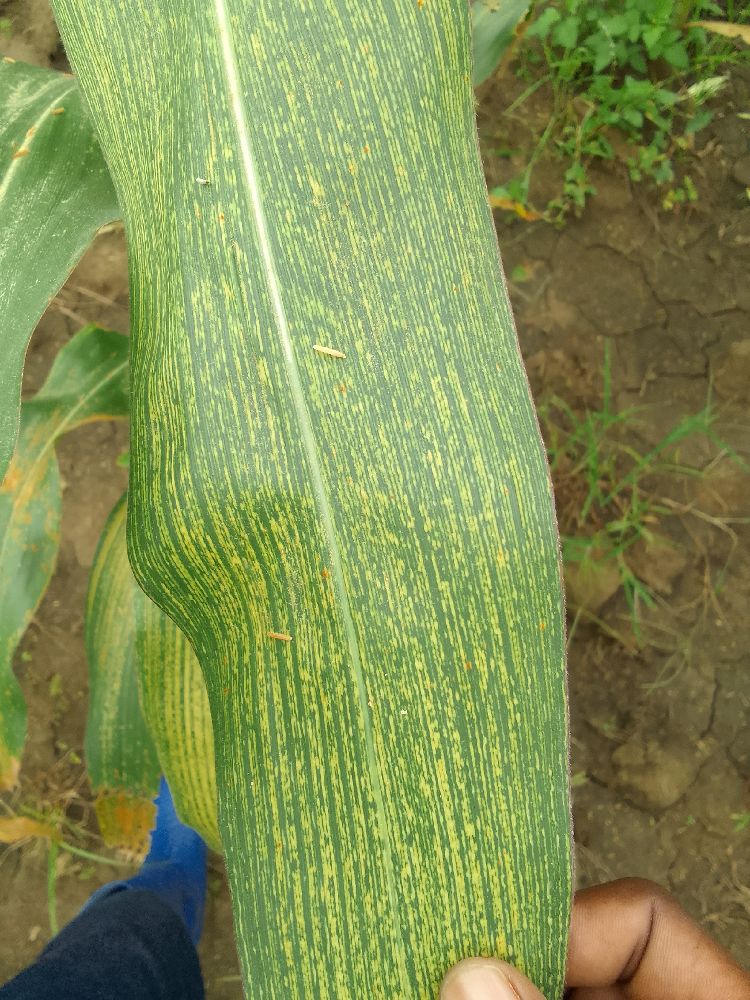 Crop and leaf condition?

maize, maize streak virus
